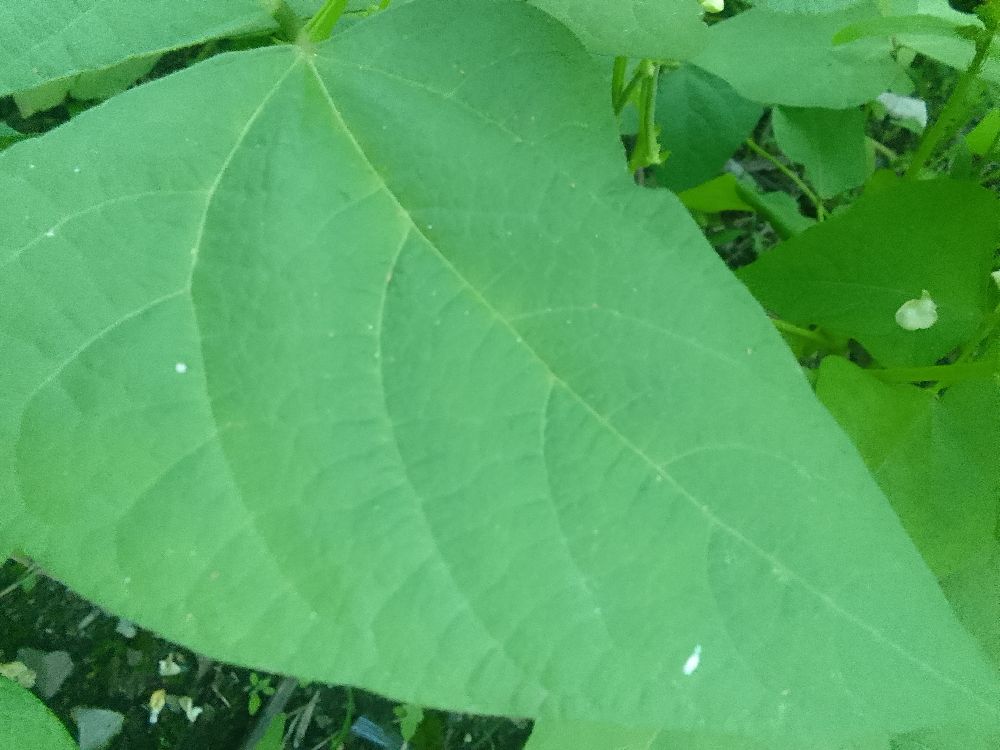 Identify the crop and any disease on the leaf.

common bean, healthy
